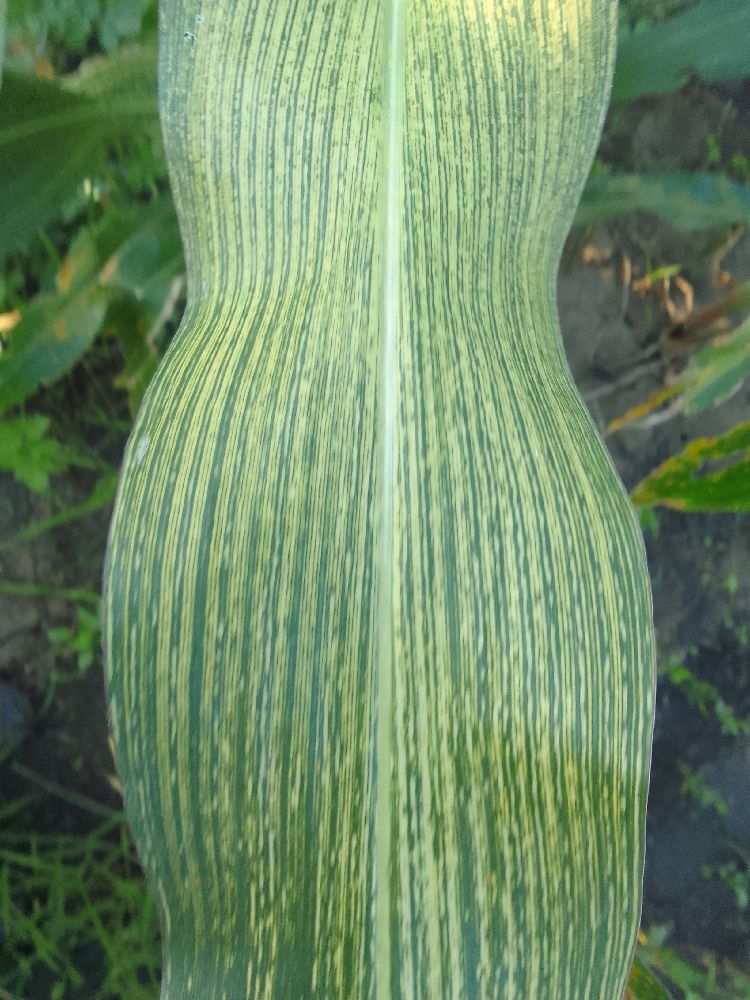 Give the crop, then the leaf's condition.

maize, maize streak virus
